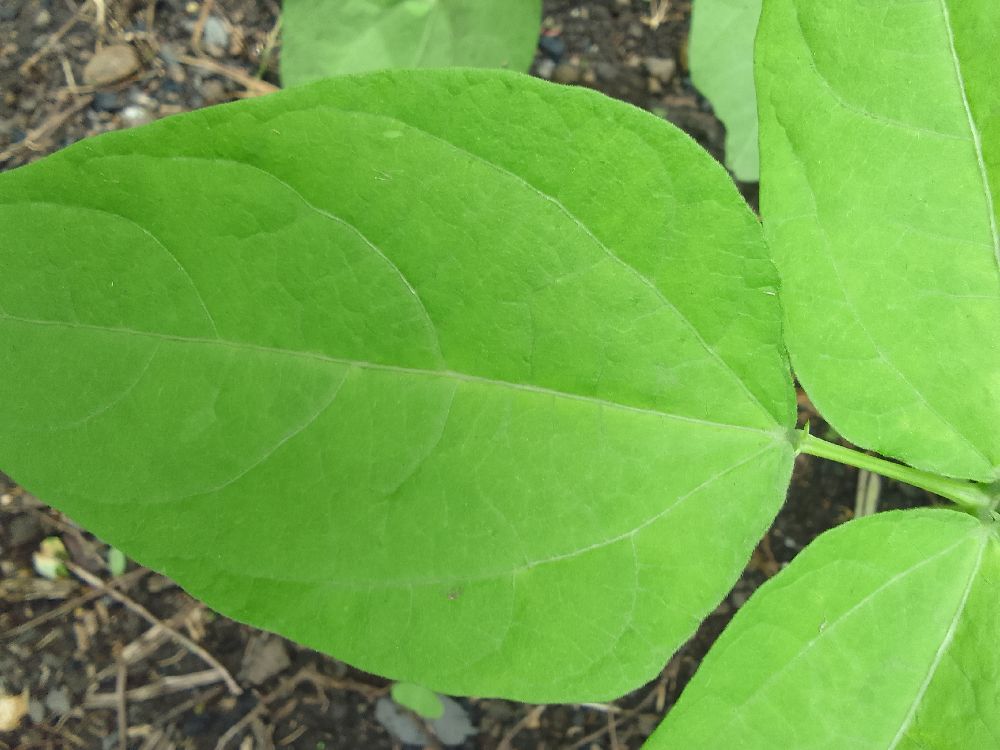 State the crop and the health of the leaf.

common bean, healthy
